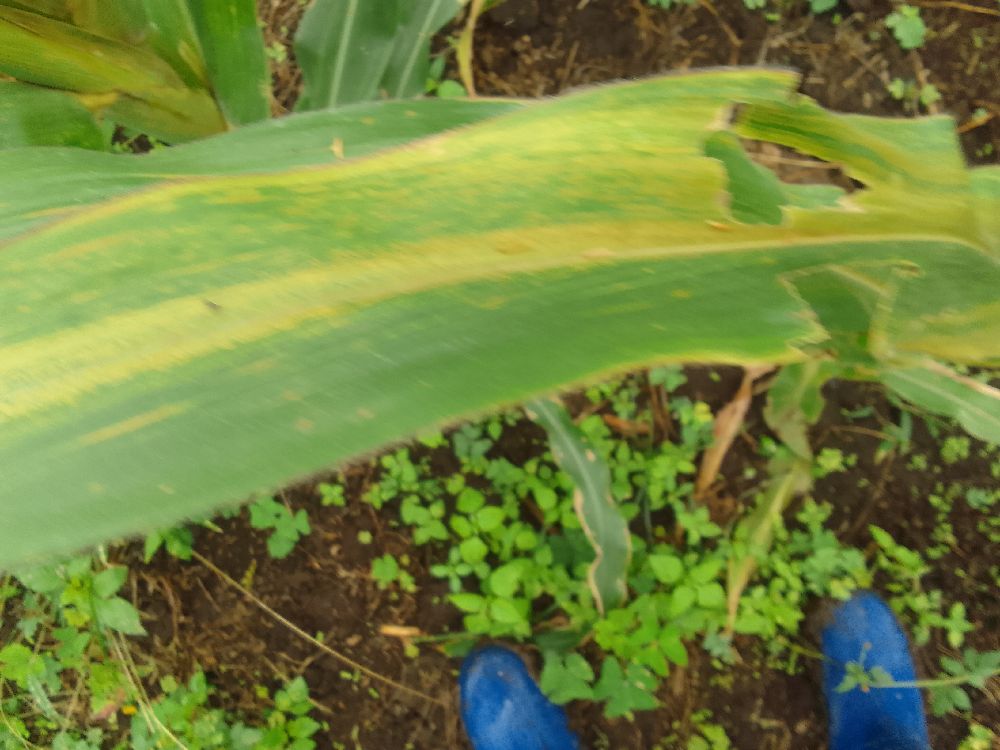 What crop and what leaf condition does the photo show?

maize, maize lethal necrosis
